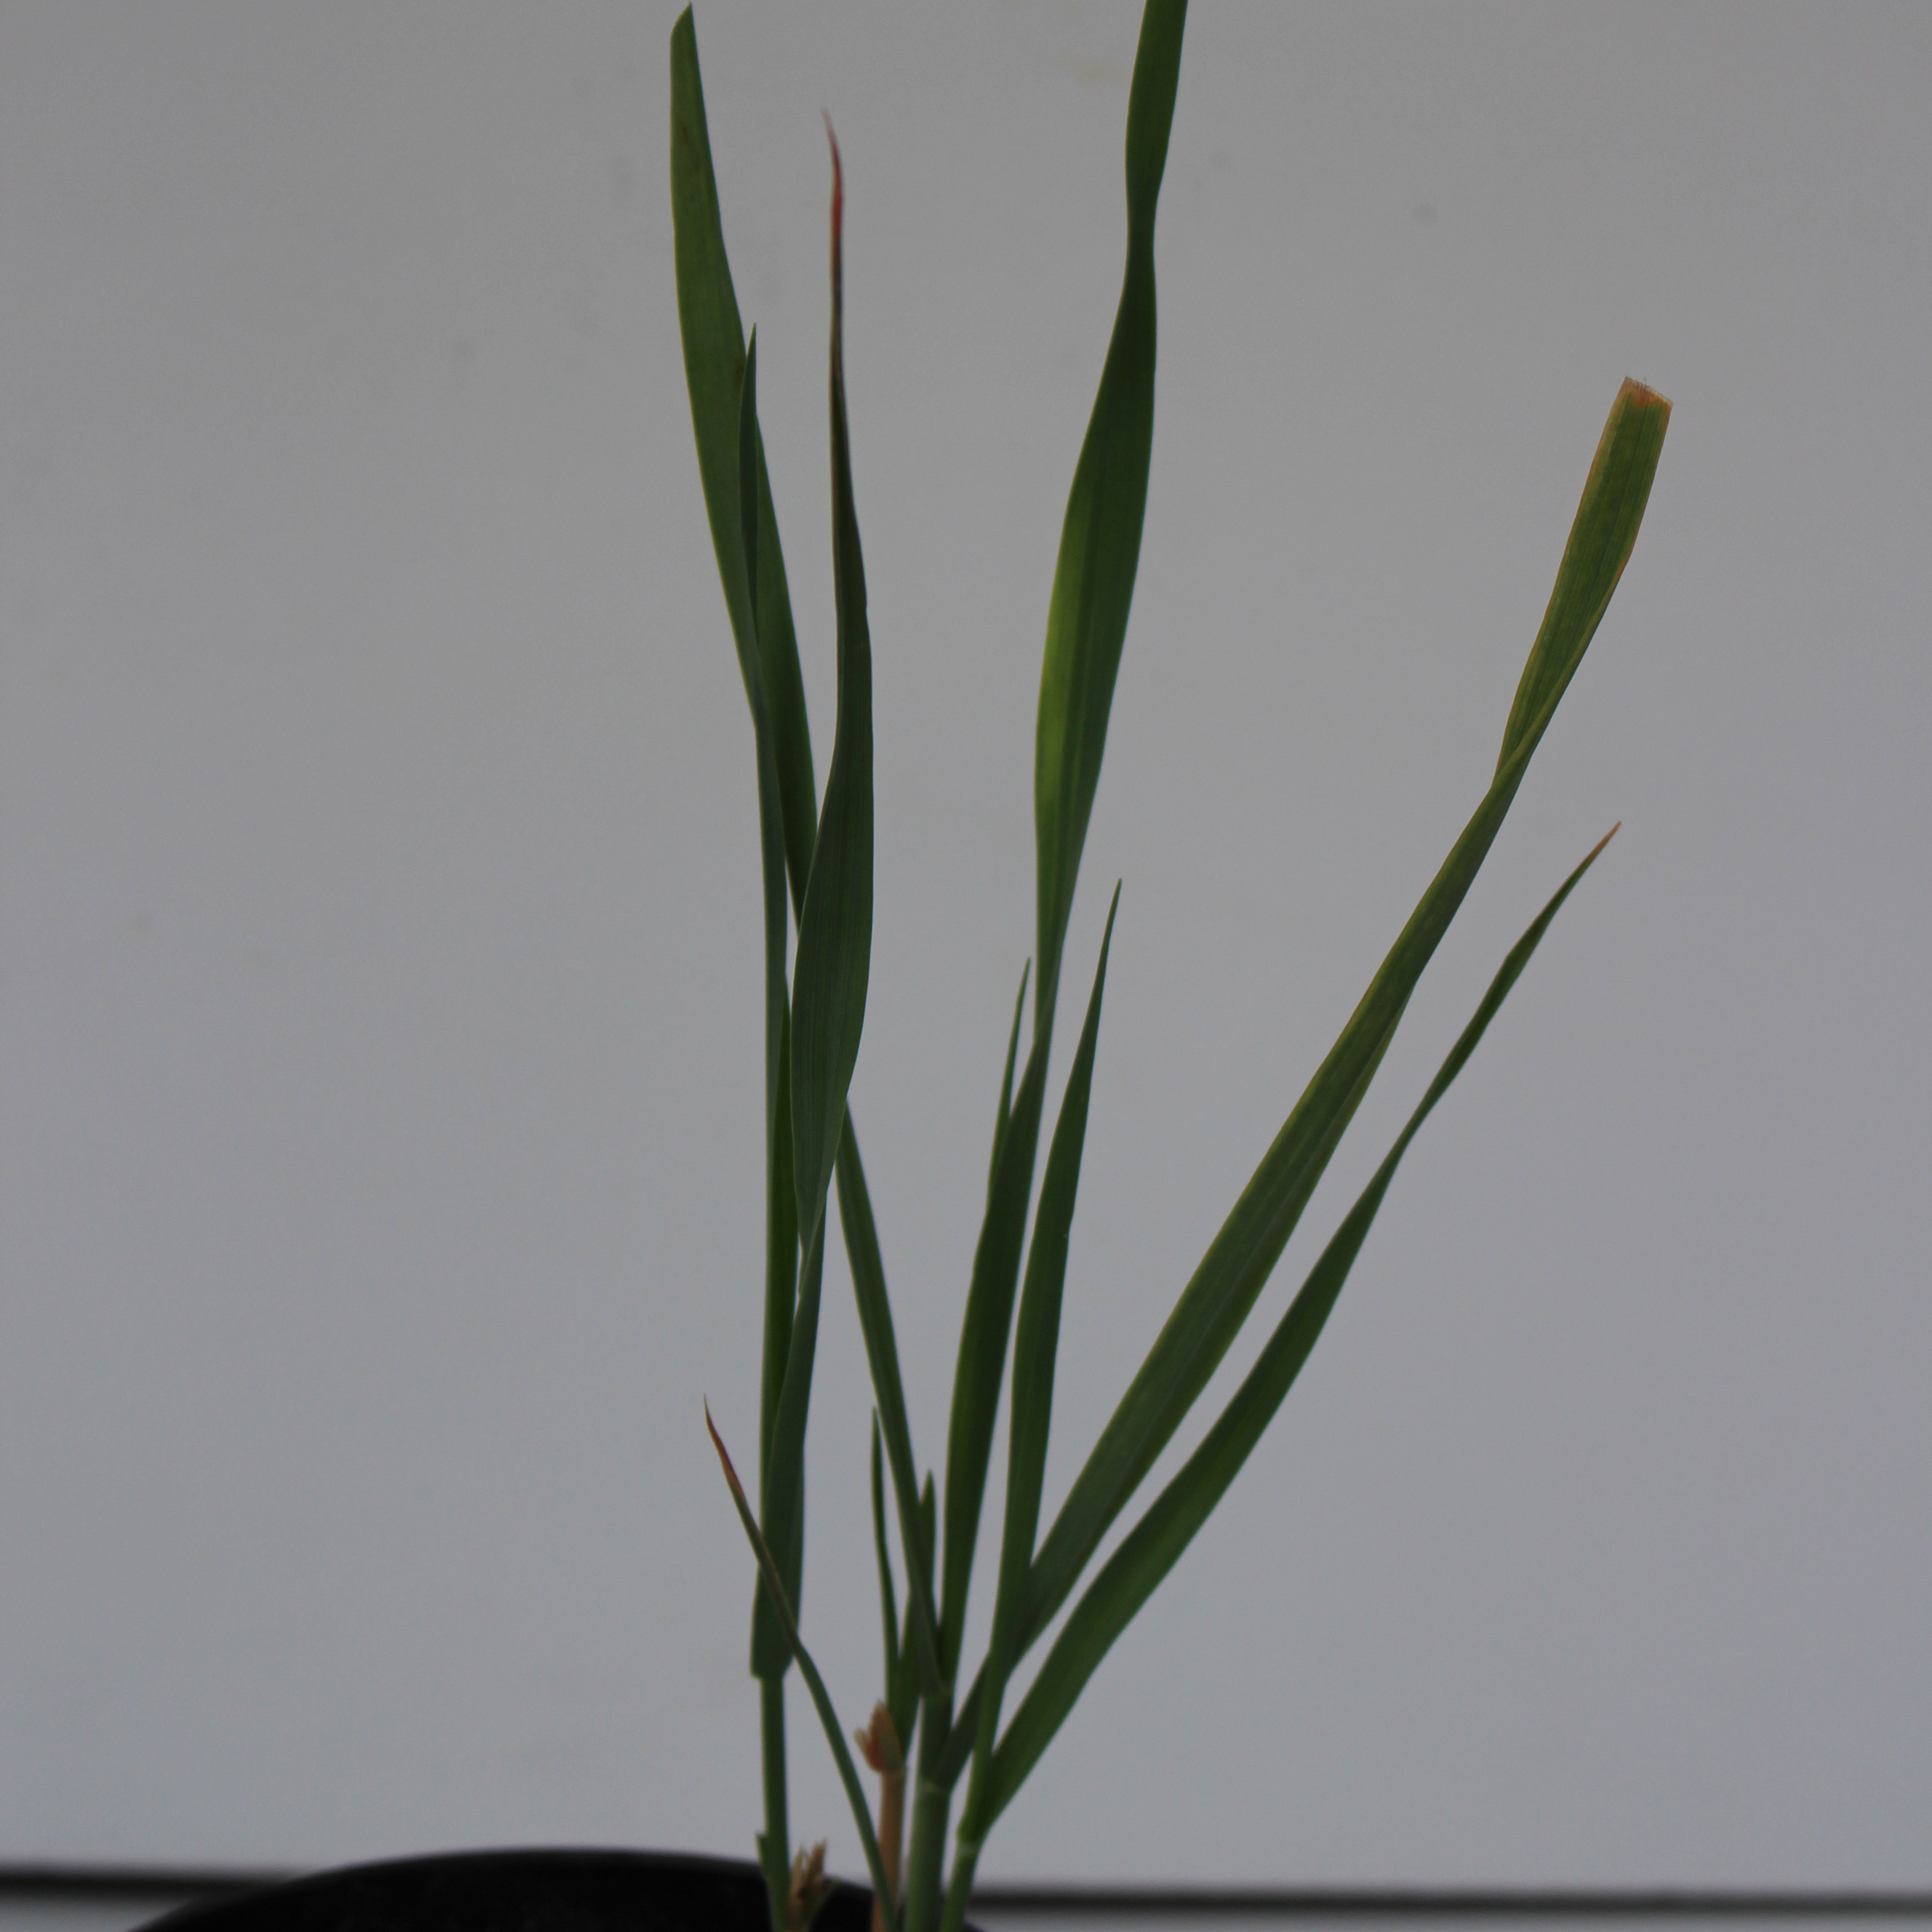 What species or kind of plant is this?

Avena sterilis
